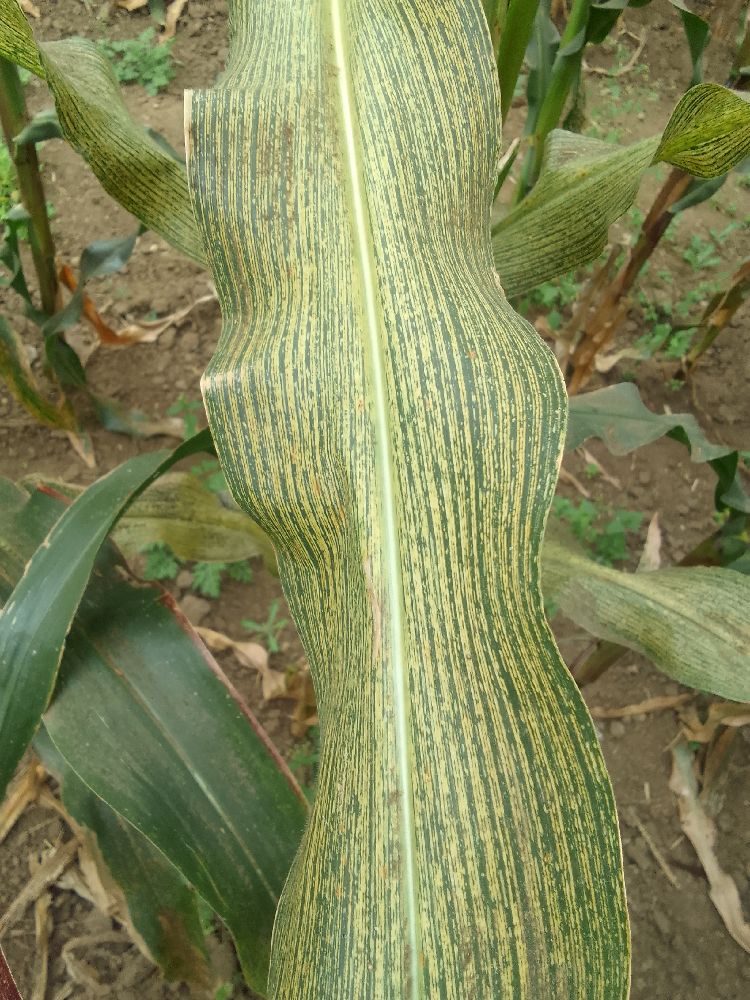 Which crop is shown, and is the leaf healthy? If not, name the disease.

maize, maize streak virus
